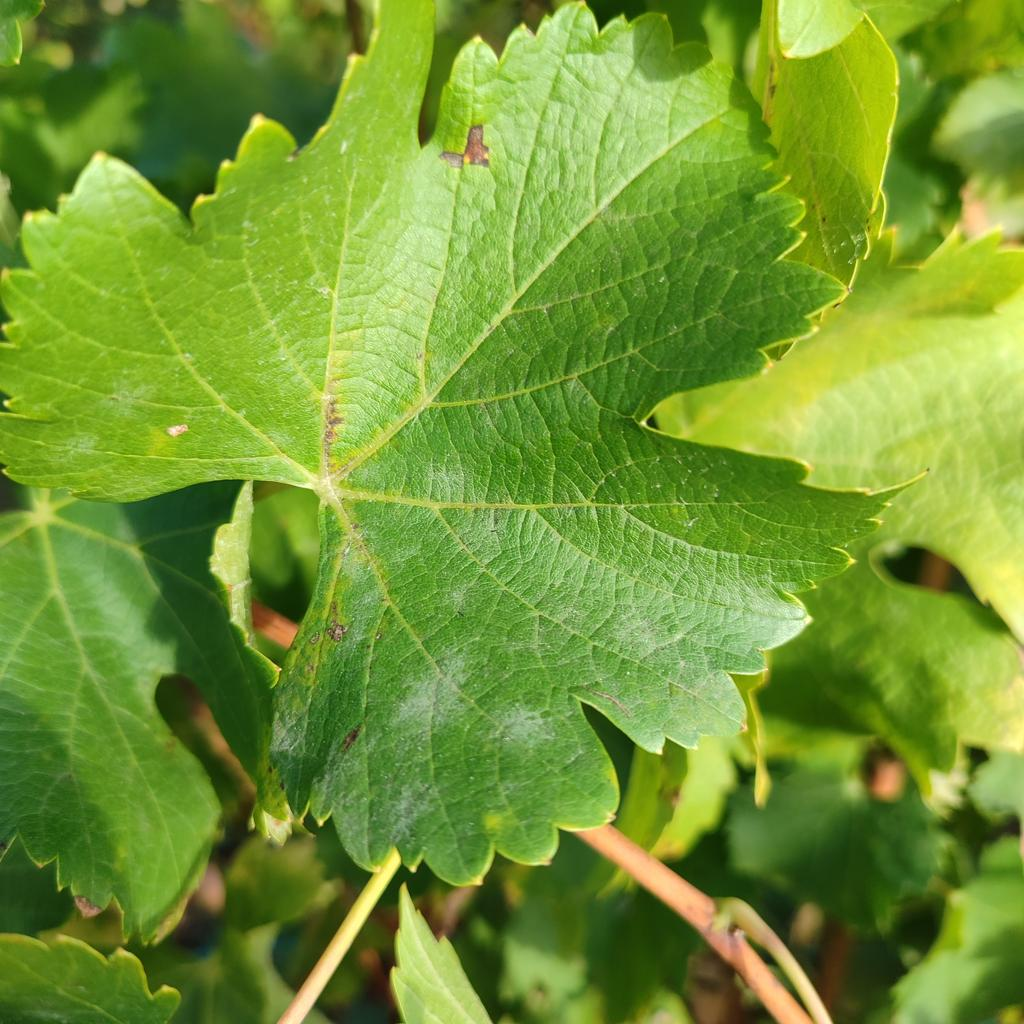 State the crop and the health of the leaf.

grapevine, powdery mildew
